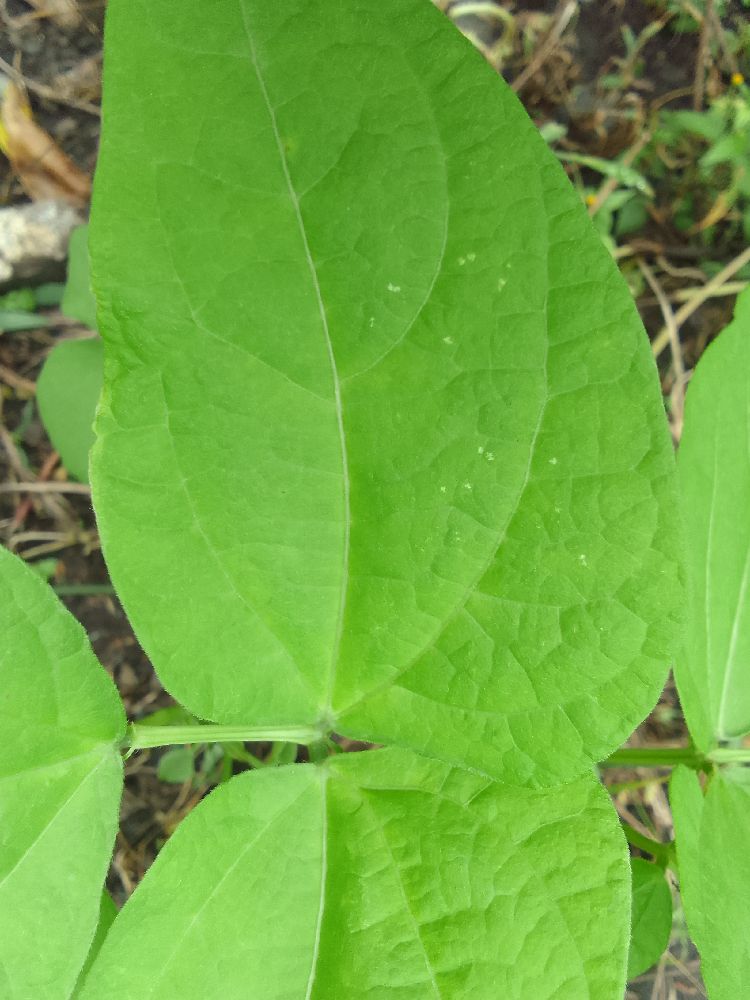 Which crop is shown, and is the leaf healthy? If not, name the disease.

common bean, healthy
